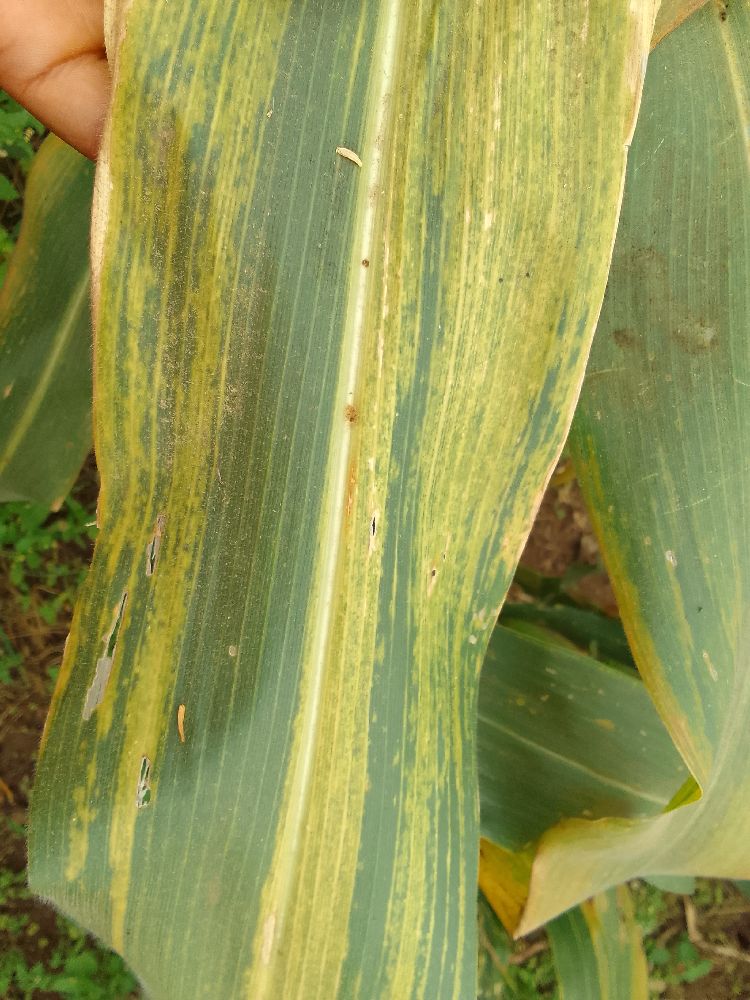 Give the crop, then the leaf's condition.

maize, maize lethal necrosis
